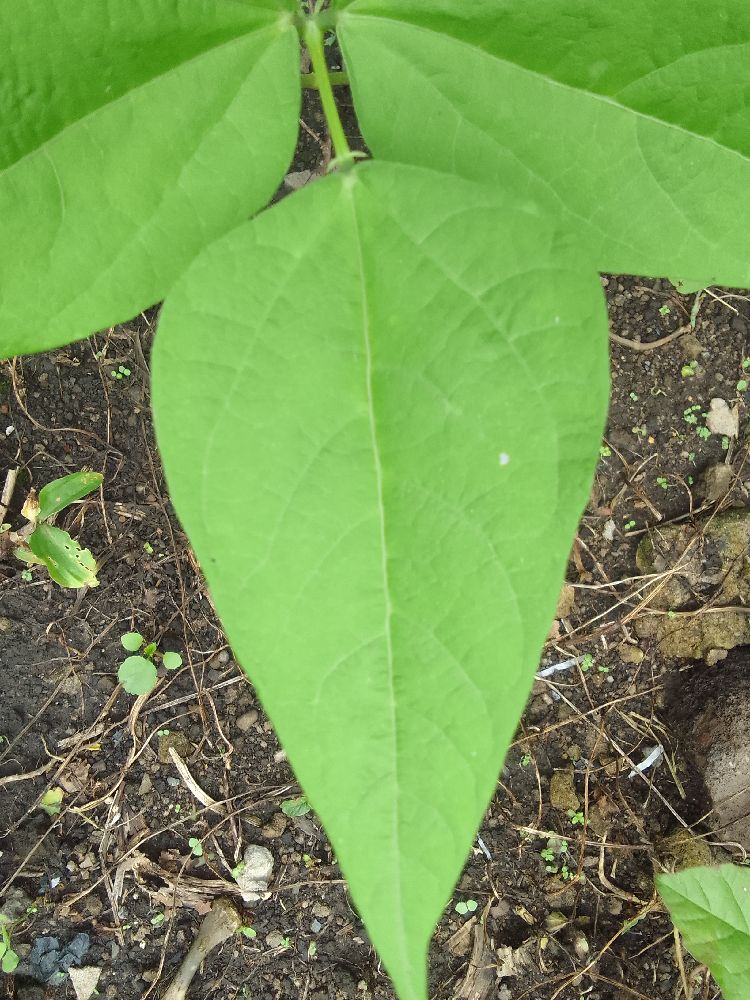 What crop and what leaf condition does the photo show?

common bean, healthy
